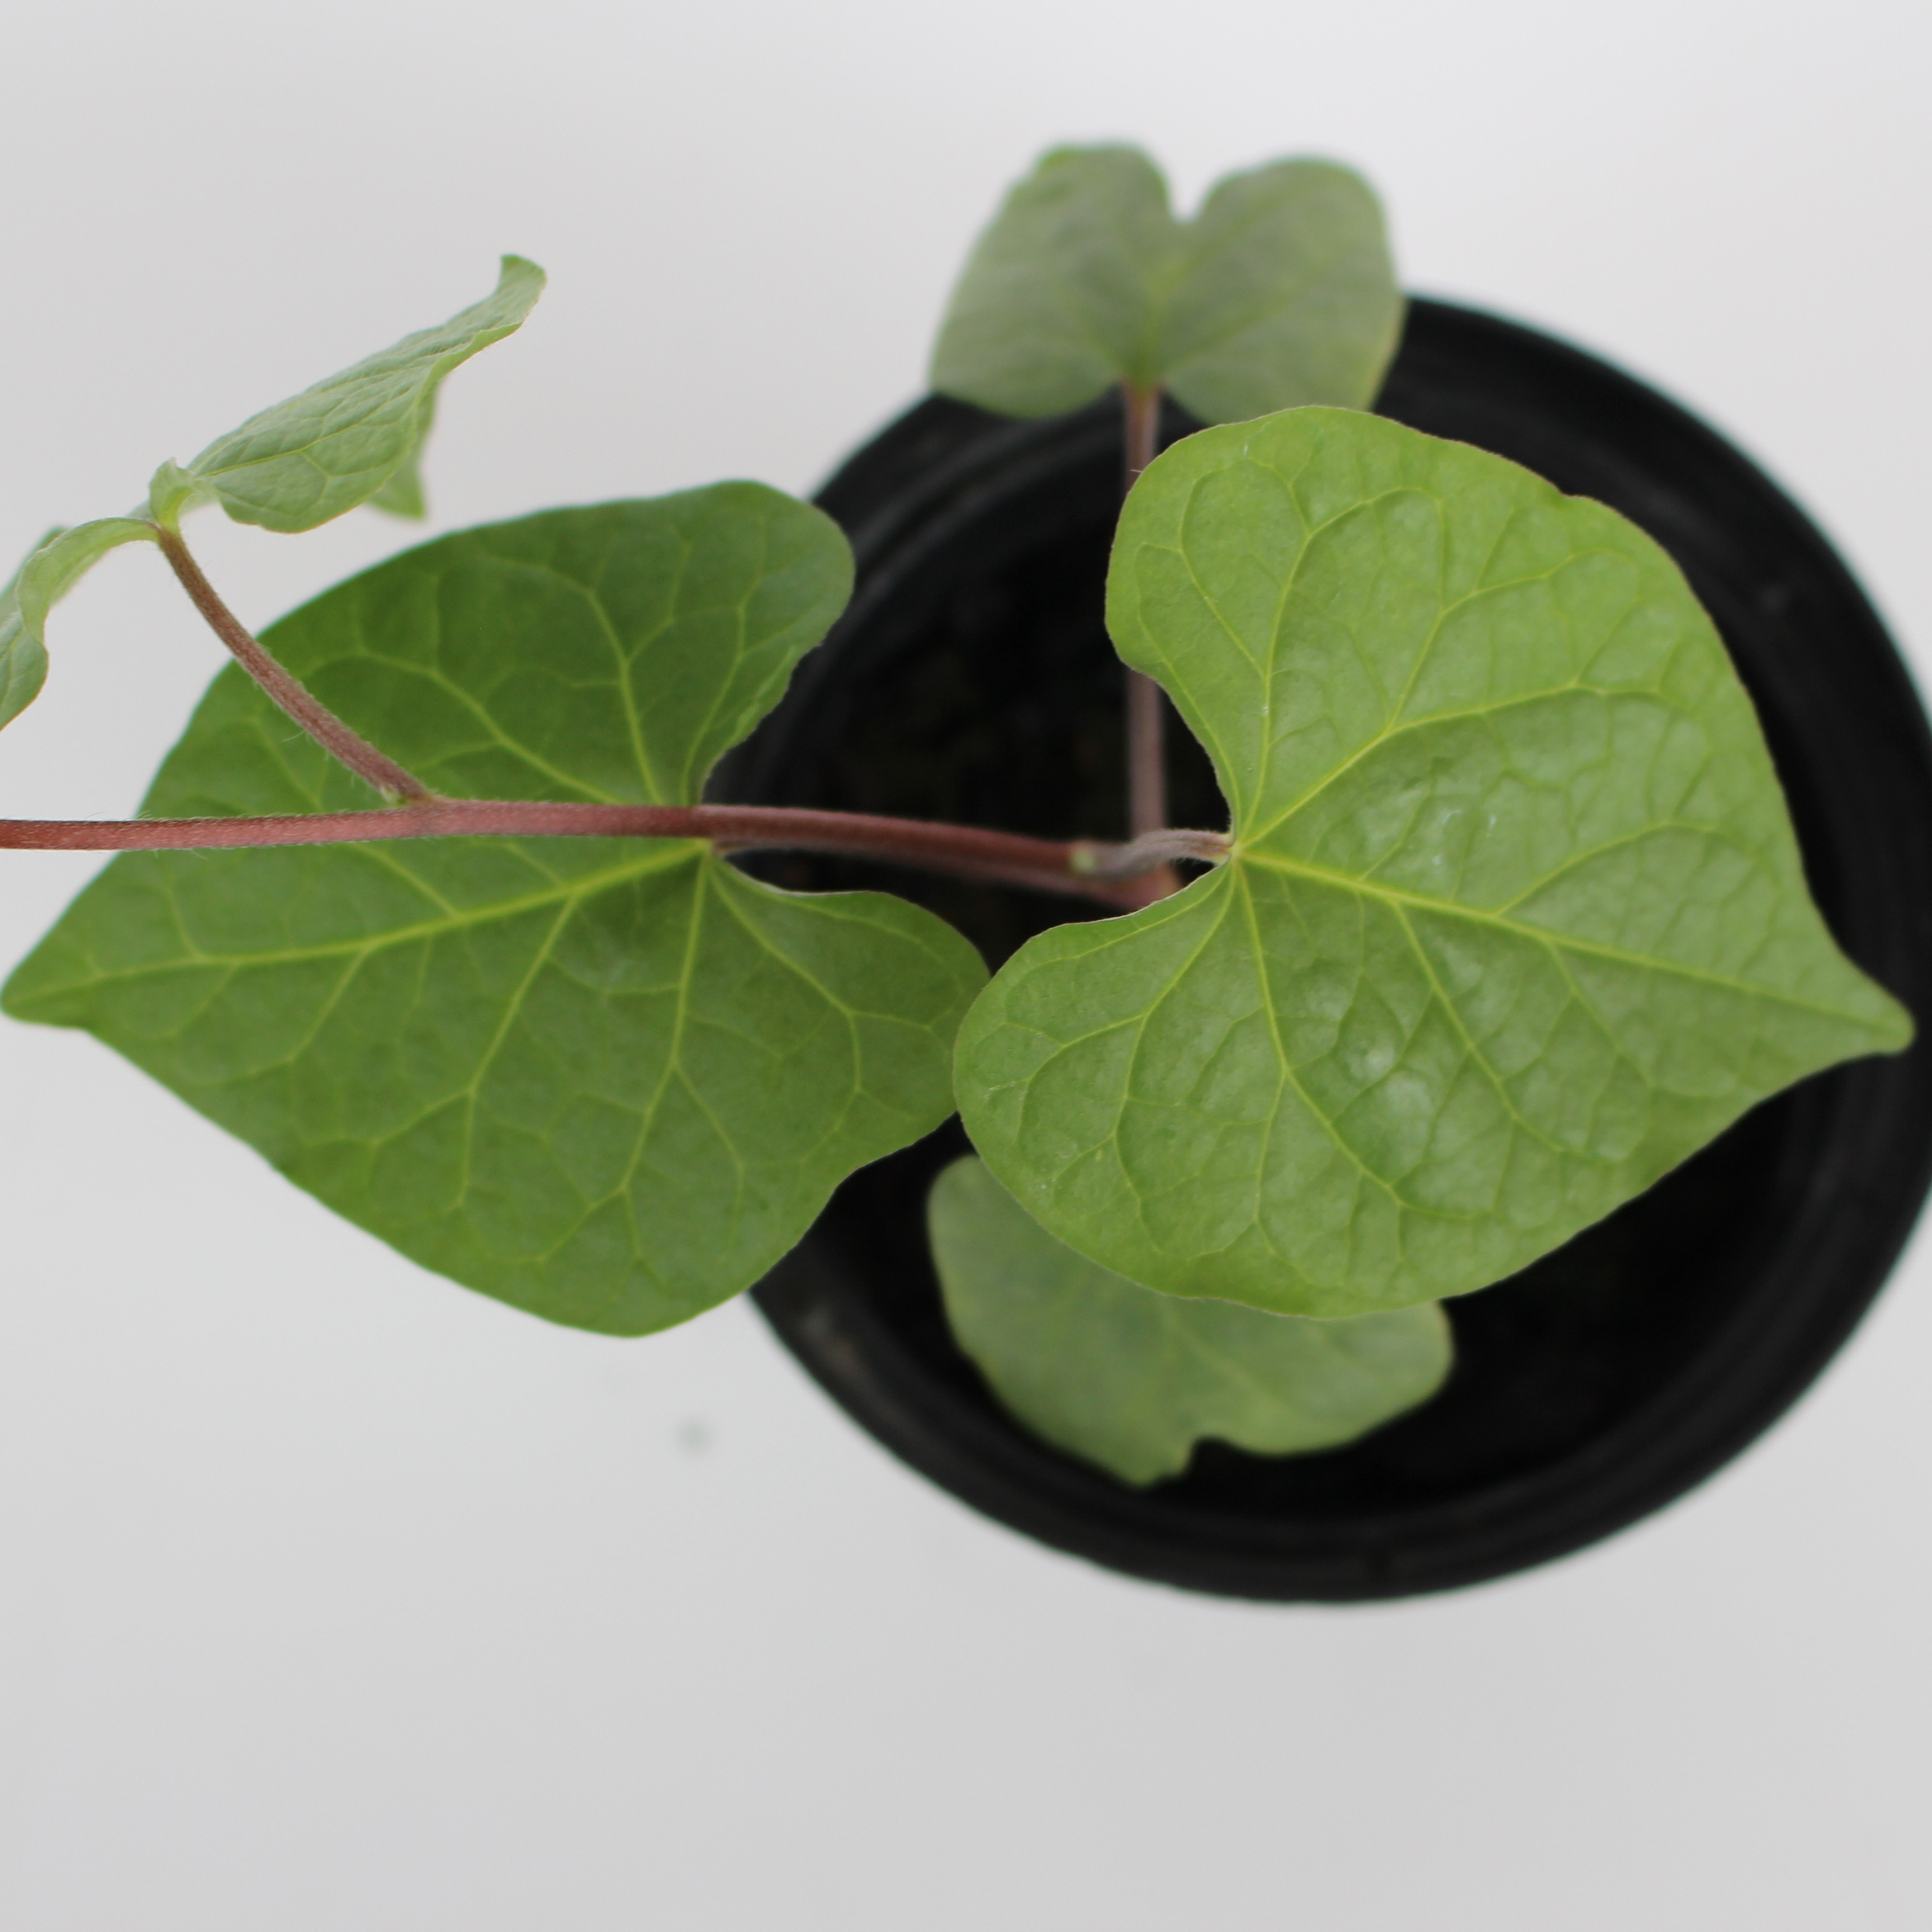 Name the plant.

Convolvulus arvensis
